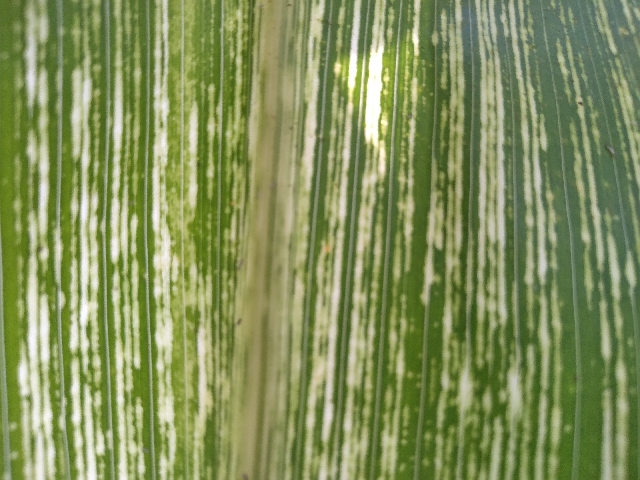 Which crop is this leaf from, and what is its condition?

maize, maize streak virus
